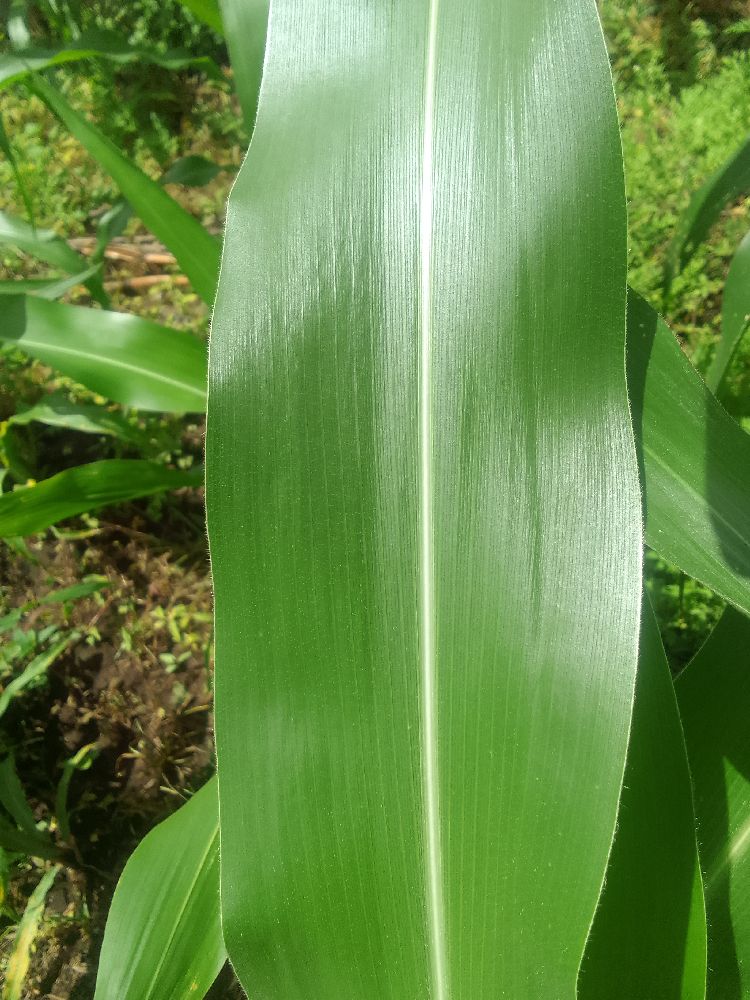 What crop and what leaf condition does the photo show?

maize, healthy
